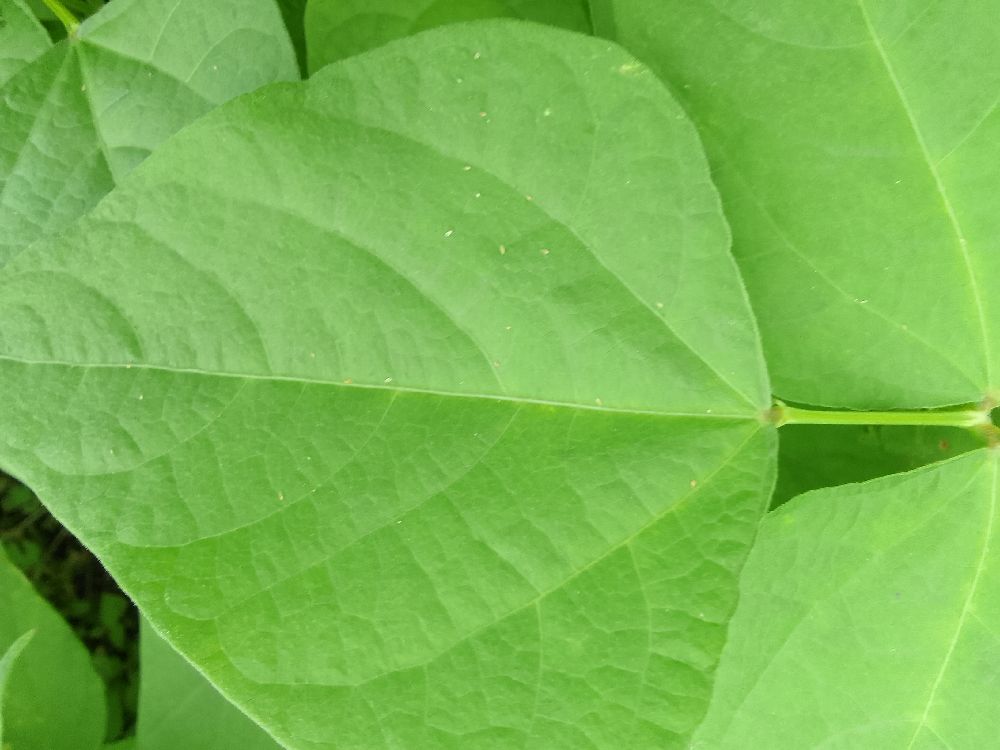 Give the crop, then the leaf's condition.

common bean, healthy
